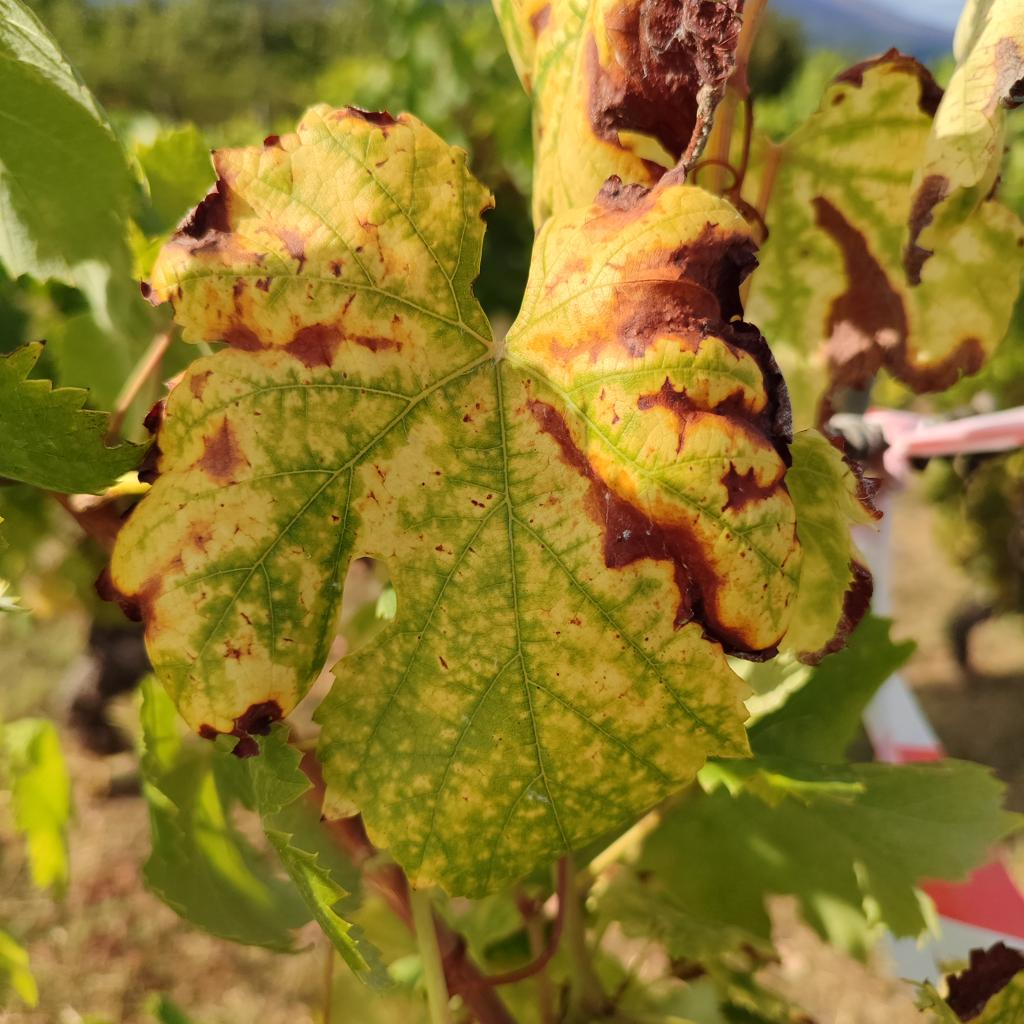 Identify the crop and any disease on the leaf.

grapevine, esca complex
